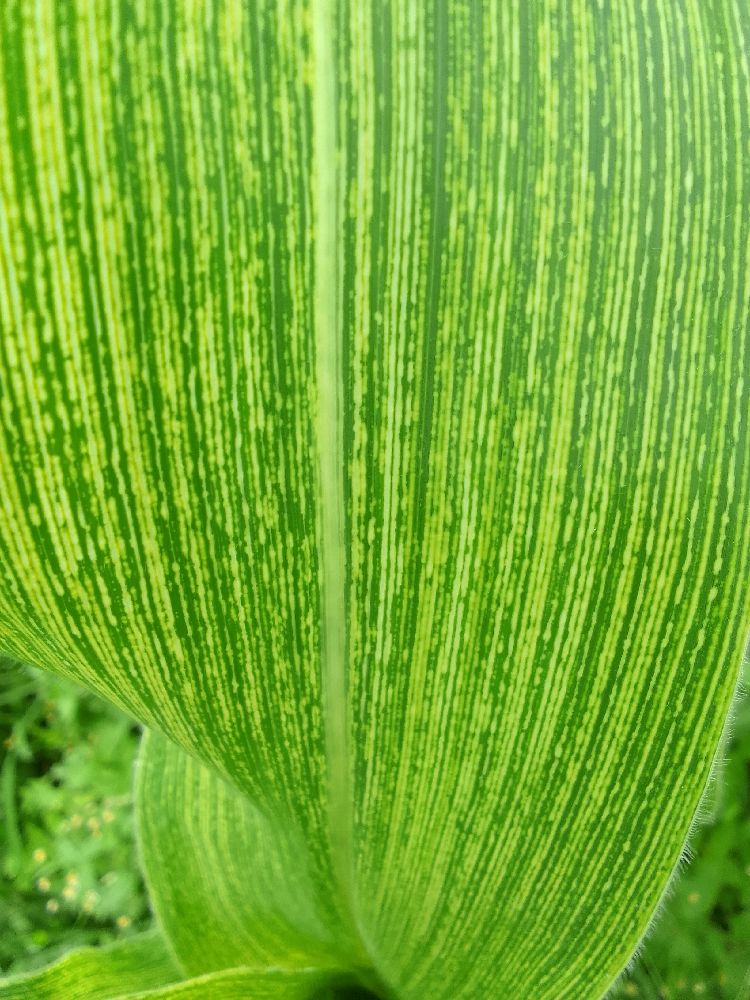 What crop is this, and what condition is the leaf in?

maize, maize streak virus
